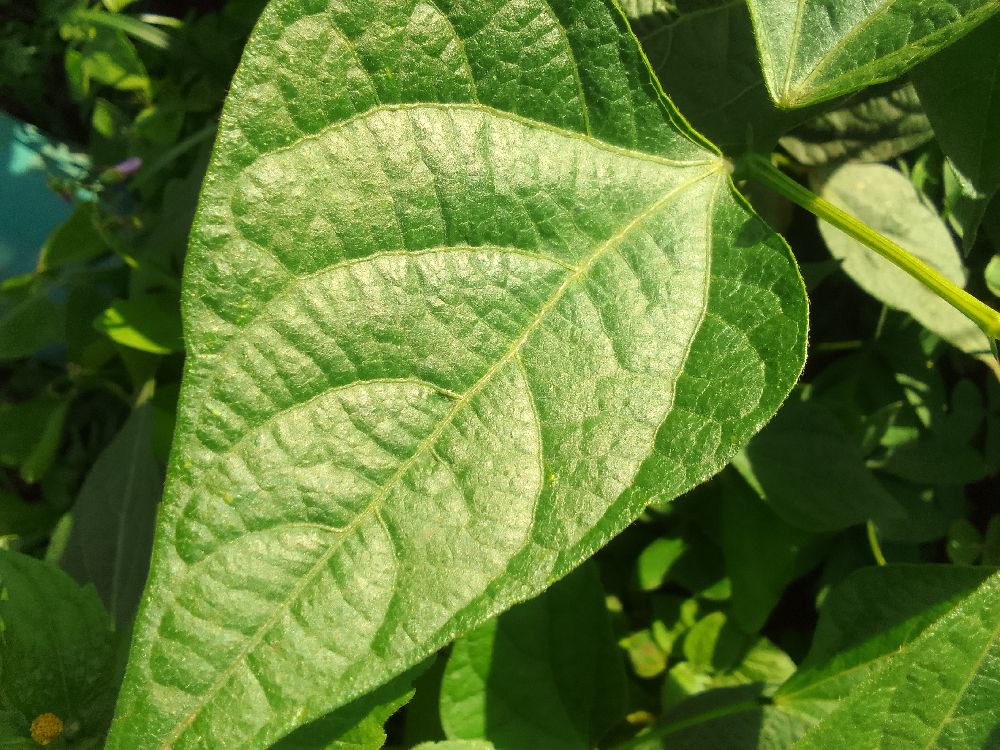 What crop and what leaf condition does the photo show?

common bean, healthy
